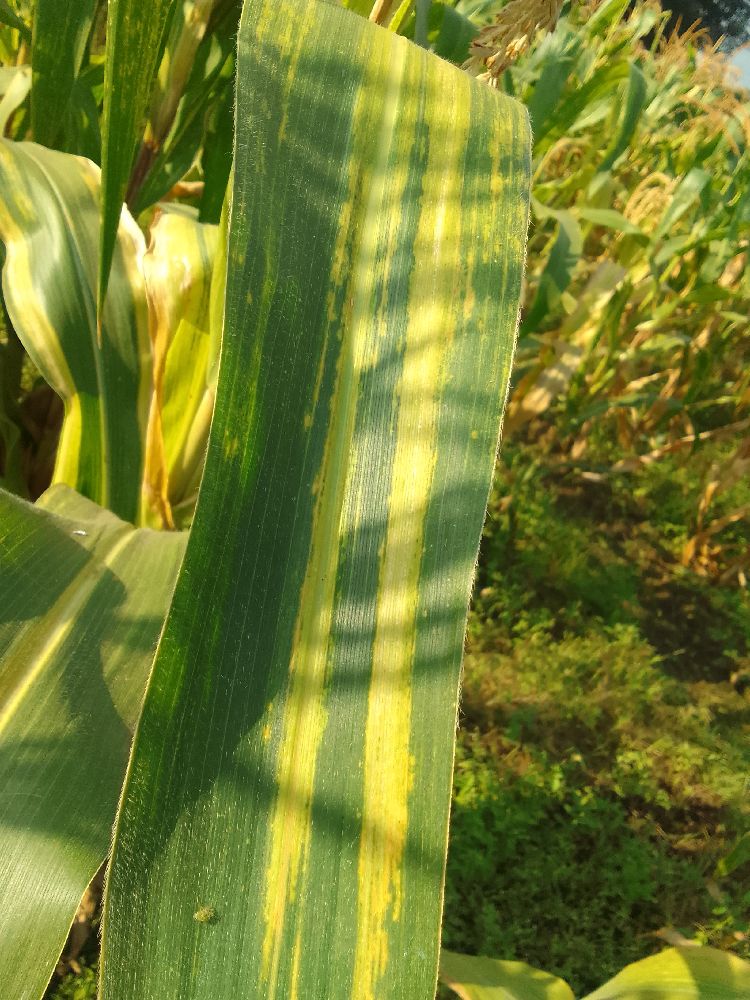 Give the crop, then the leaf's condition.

maize, maize lethal necrosis
